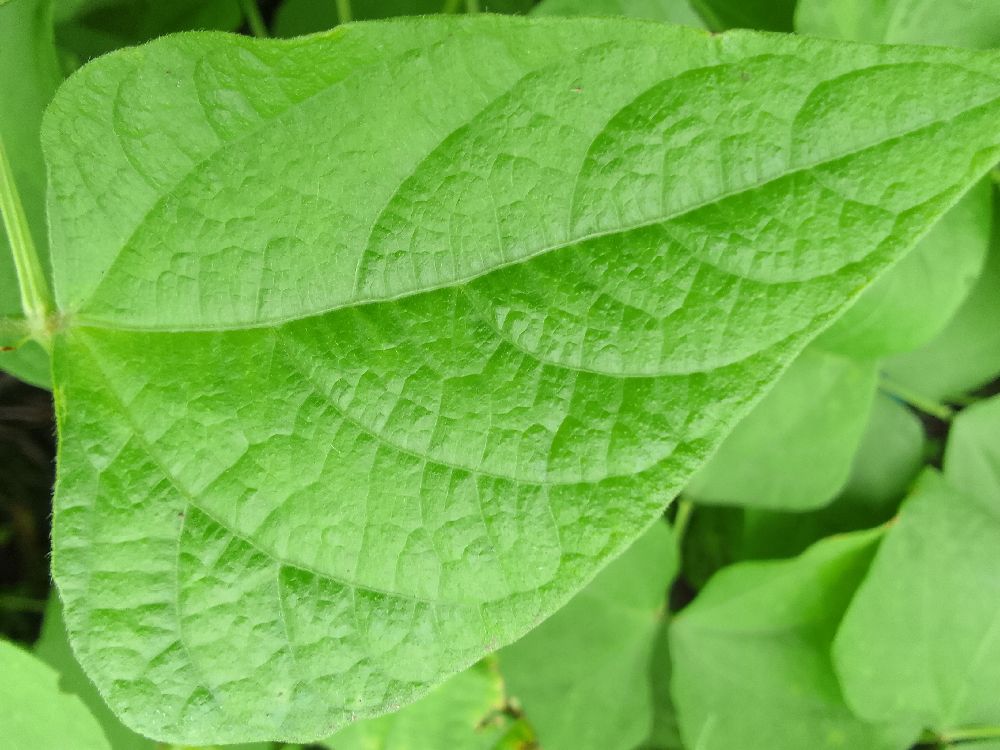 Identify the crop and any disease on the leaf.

common bean, healthy
